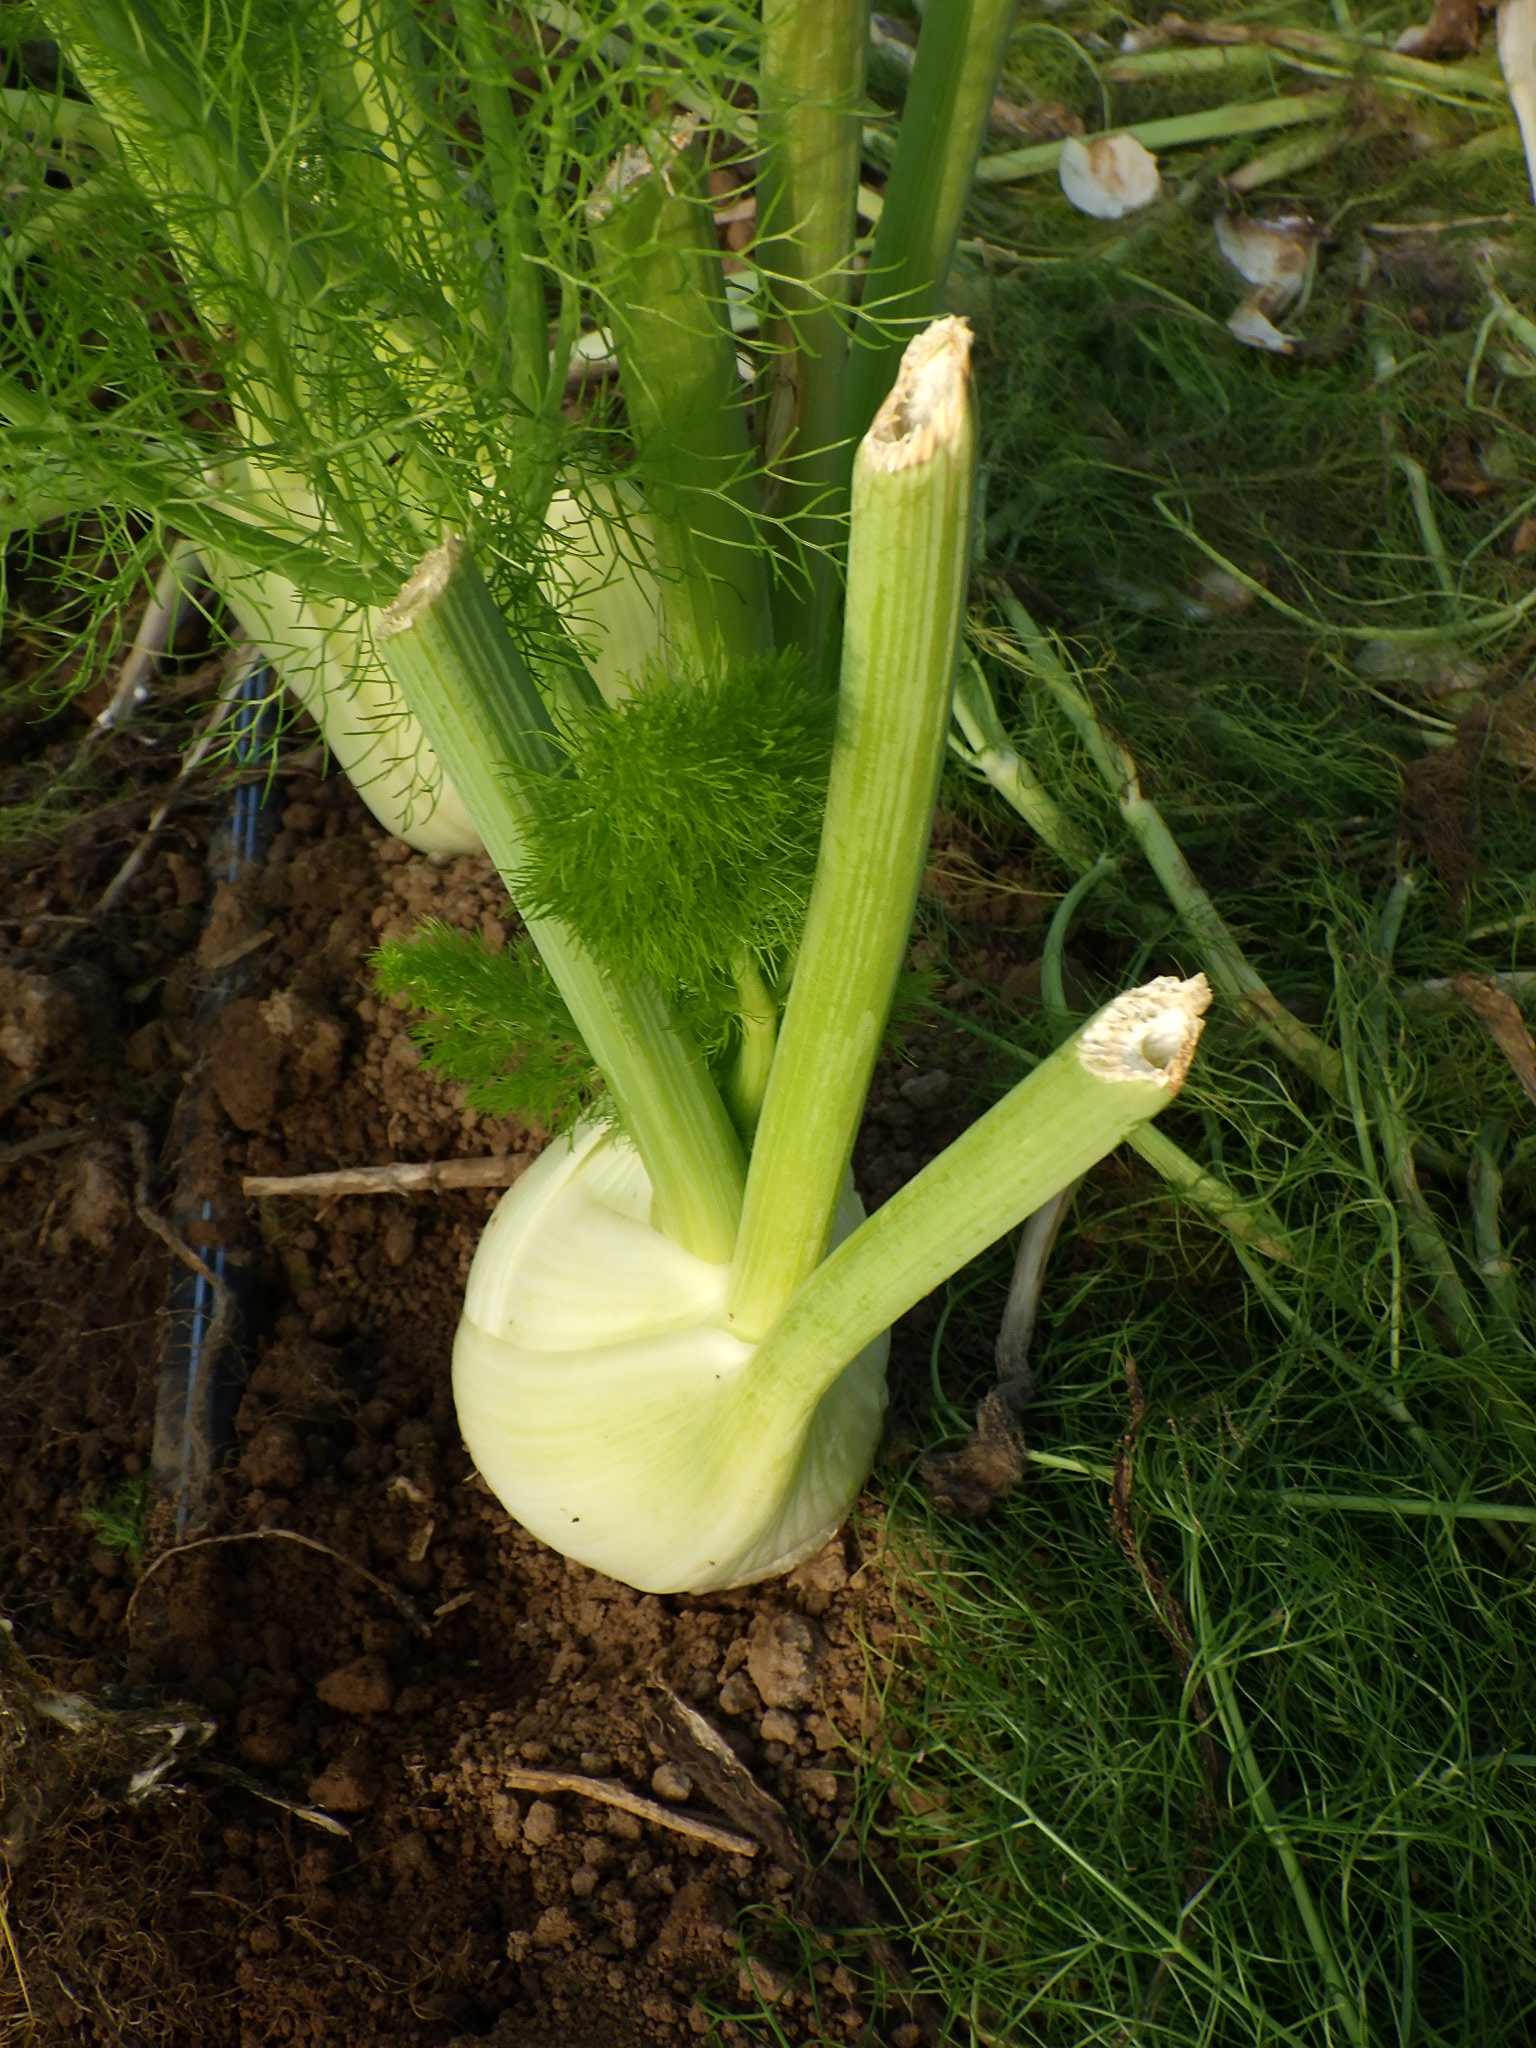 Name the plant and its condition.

fennel, mechanical damage
